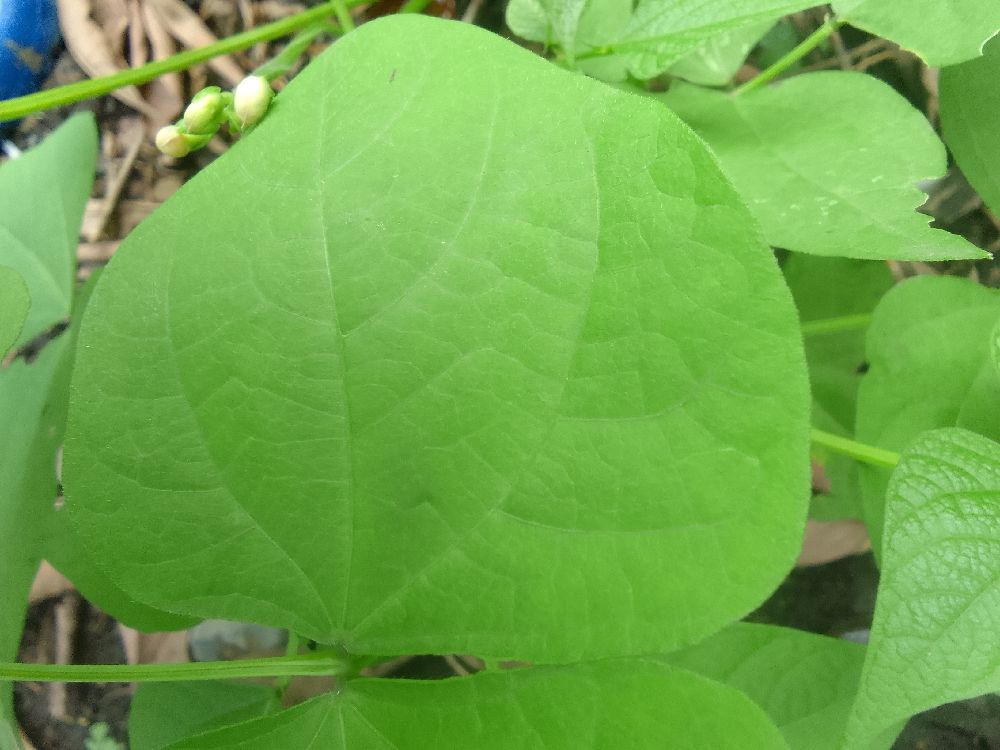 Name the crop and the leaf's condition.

common bean, healthy
